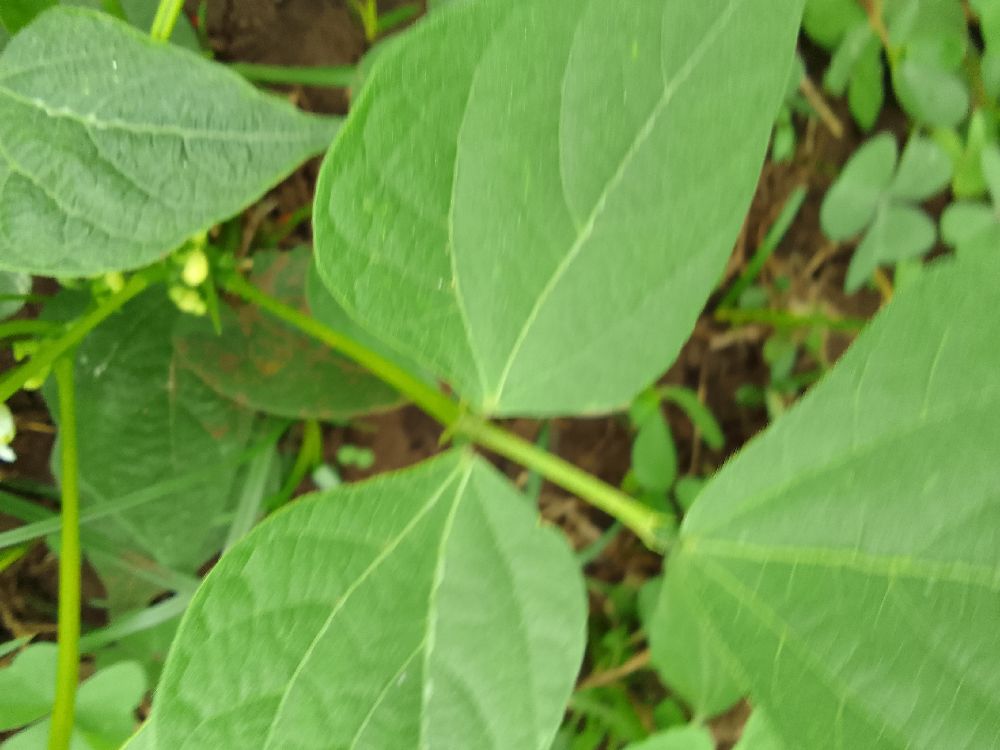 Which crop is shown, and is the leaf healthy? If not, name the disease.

common bean, healthy
